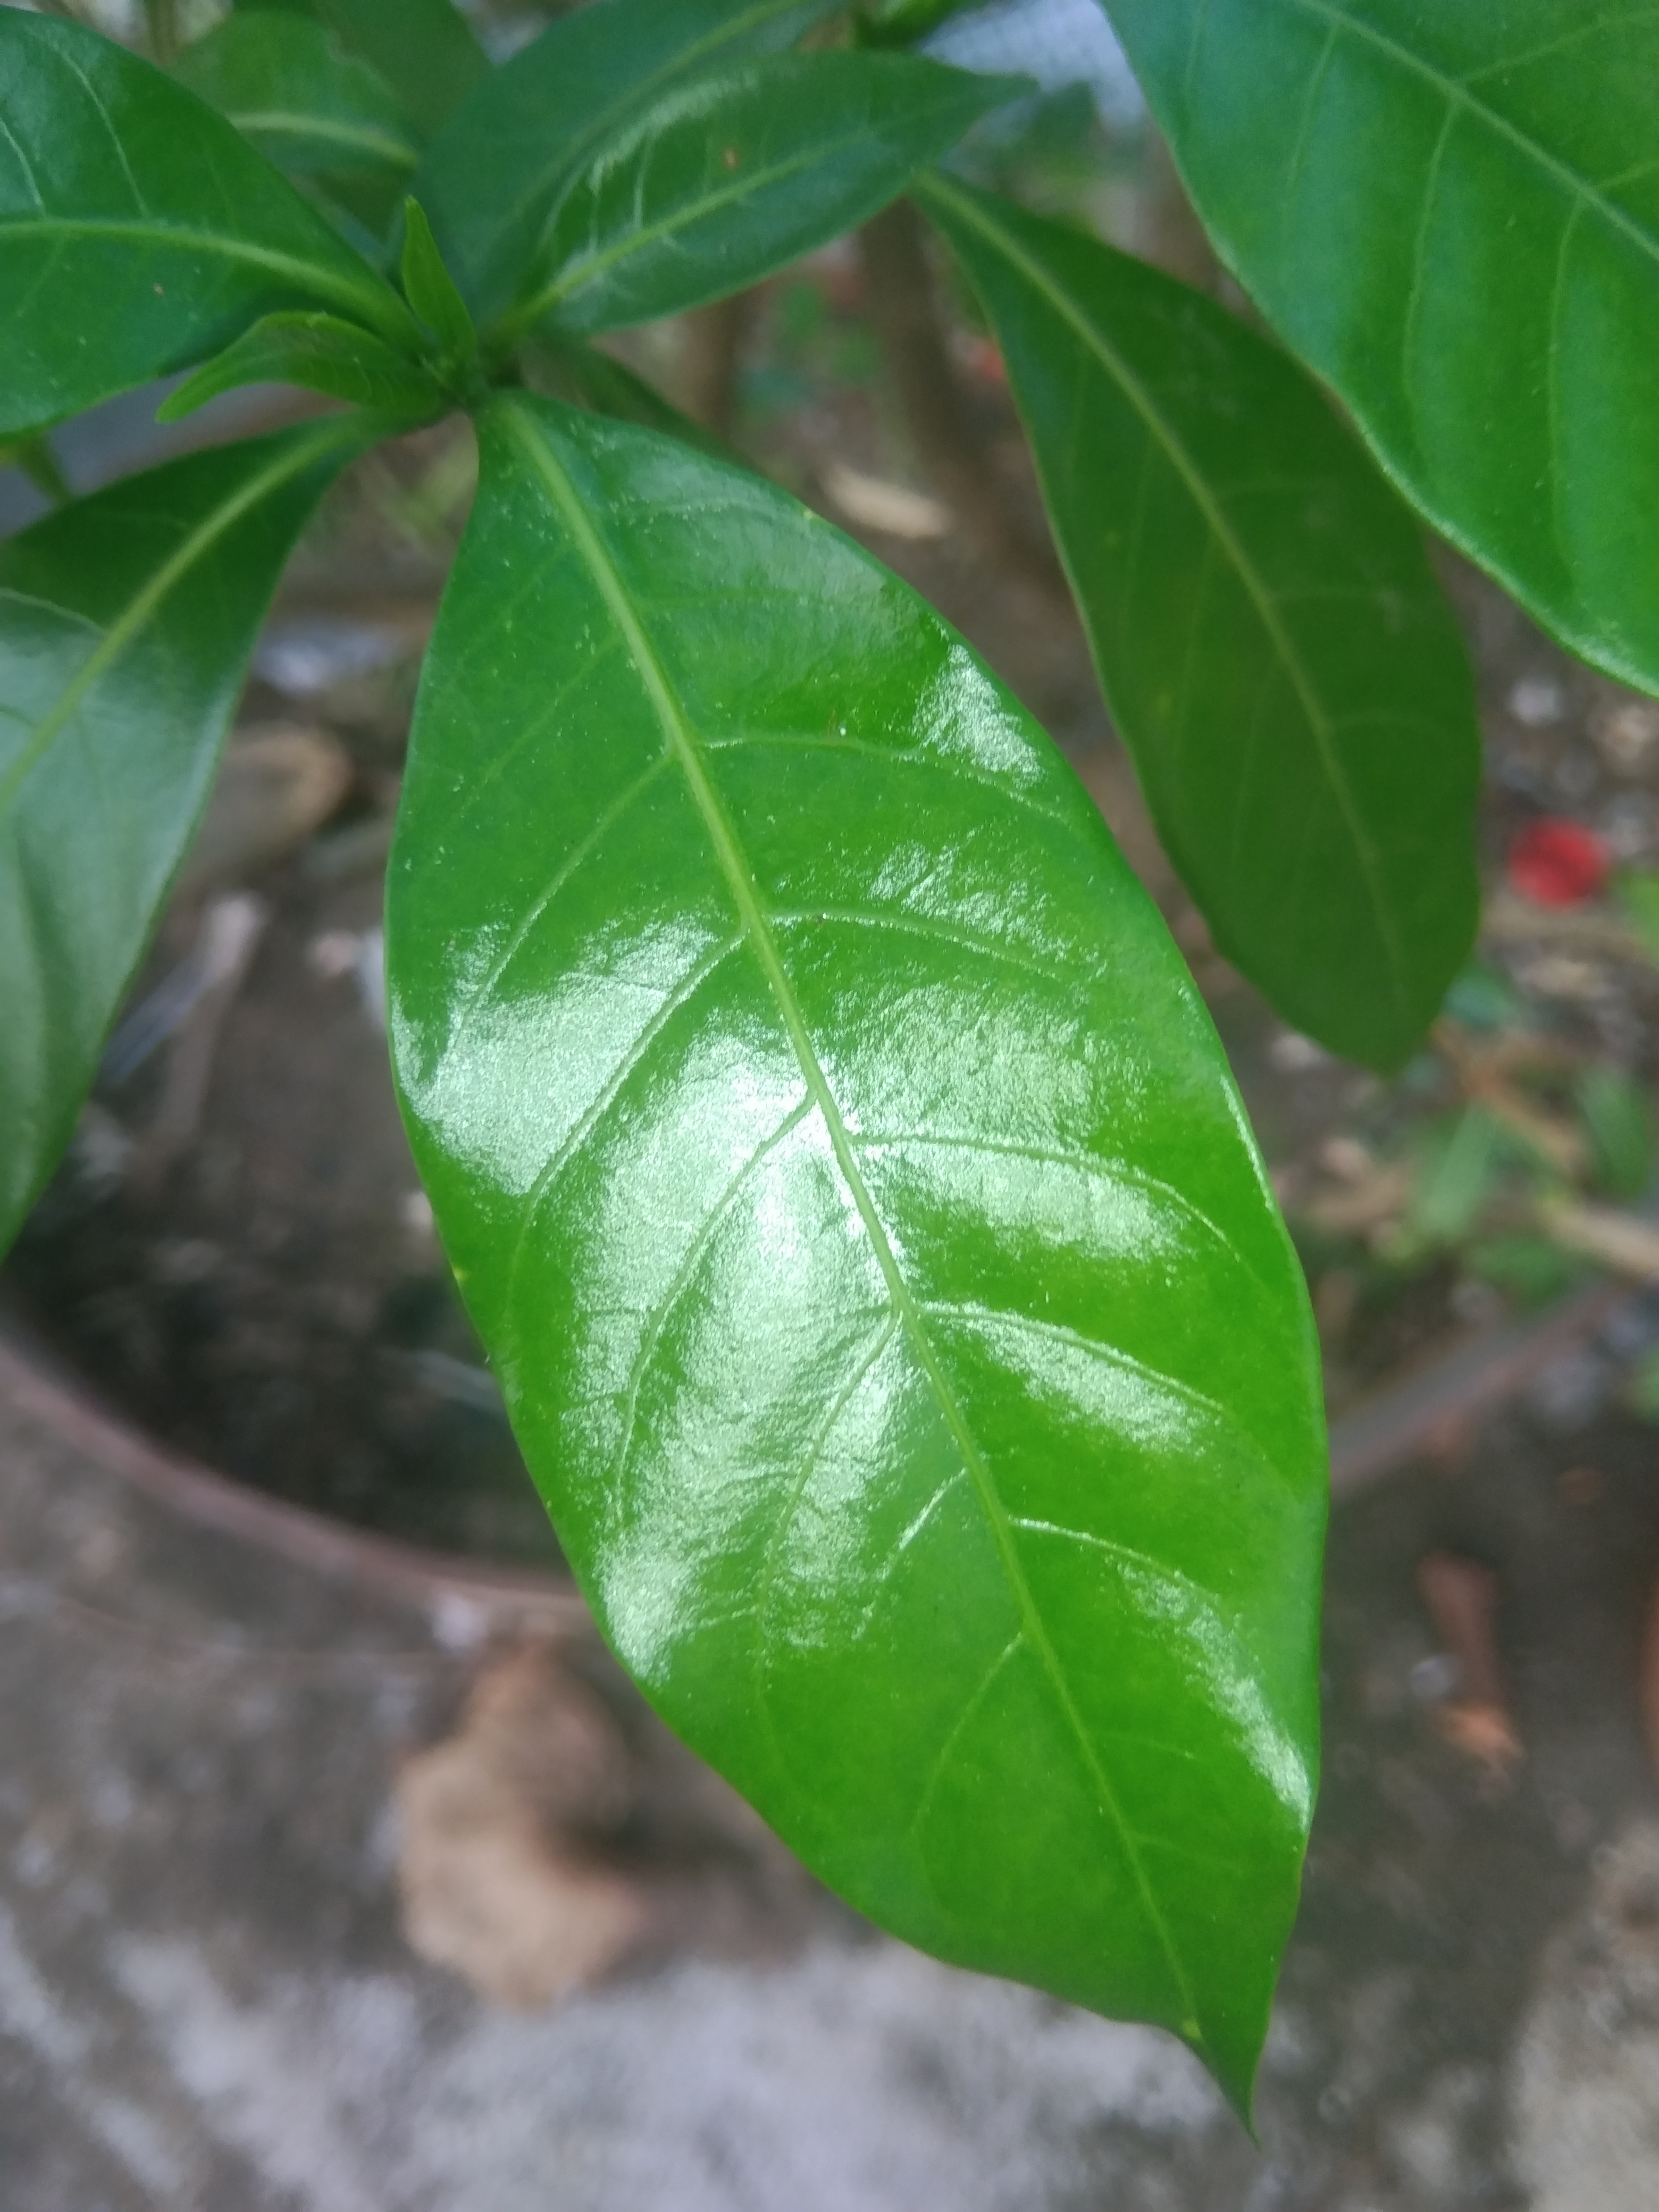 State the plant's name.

togor
